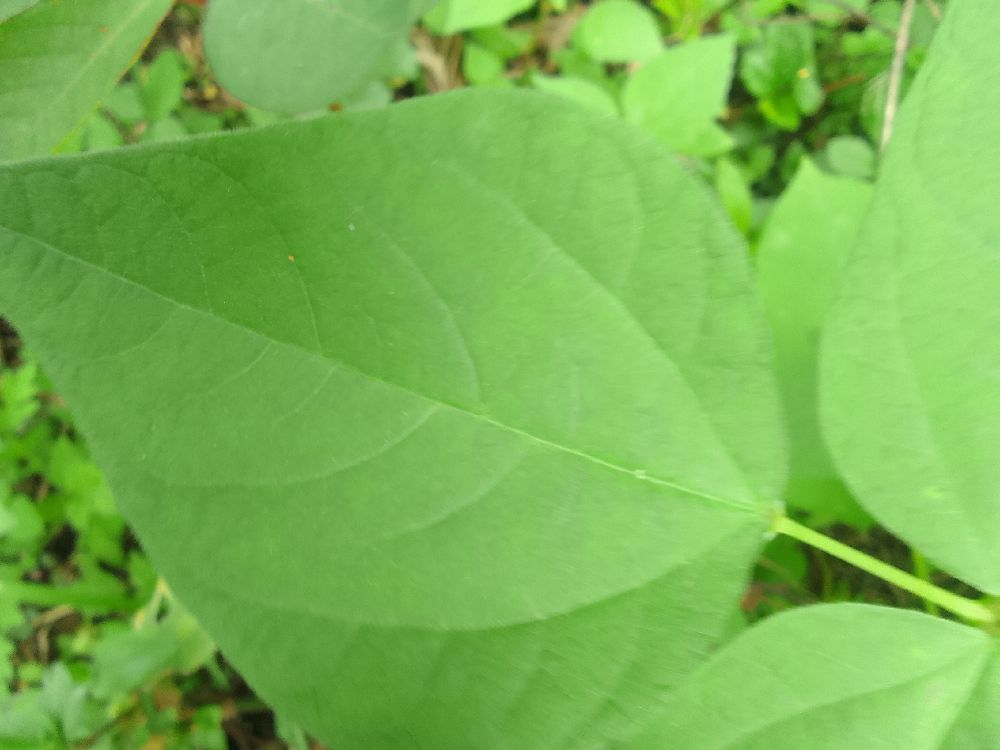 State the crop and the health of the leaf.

common bean, healthy
